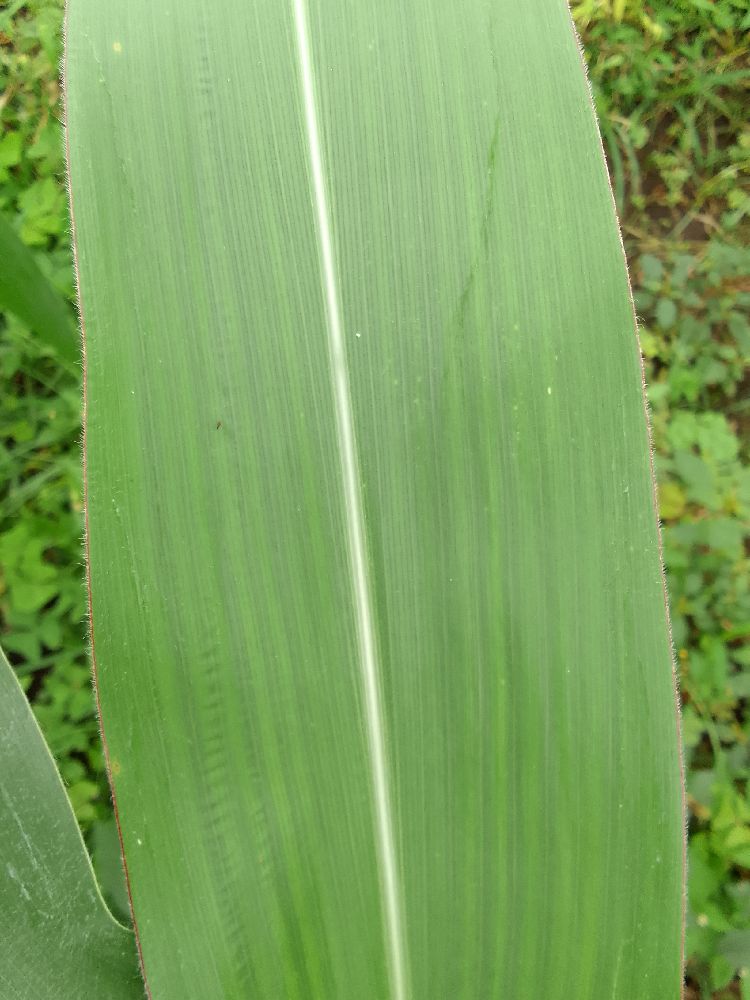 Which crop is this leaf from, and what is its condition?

maize, healthy
